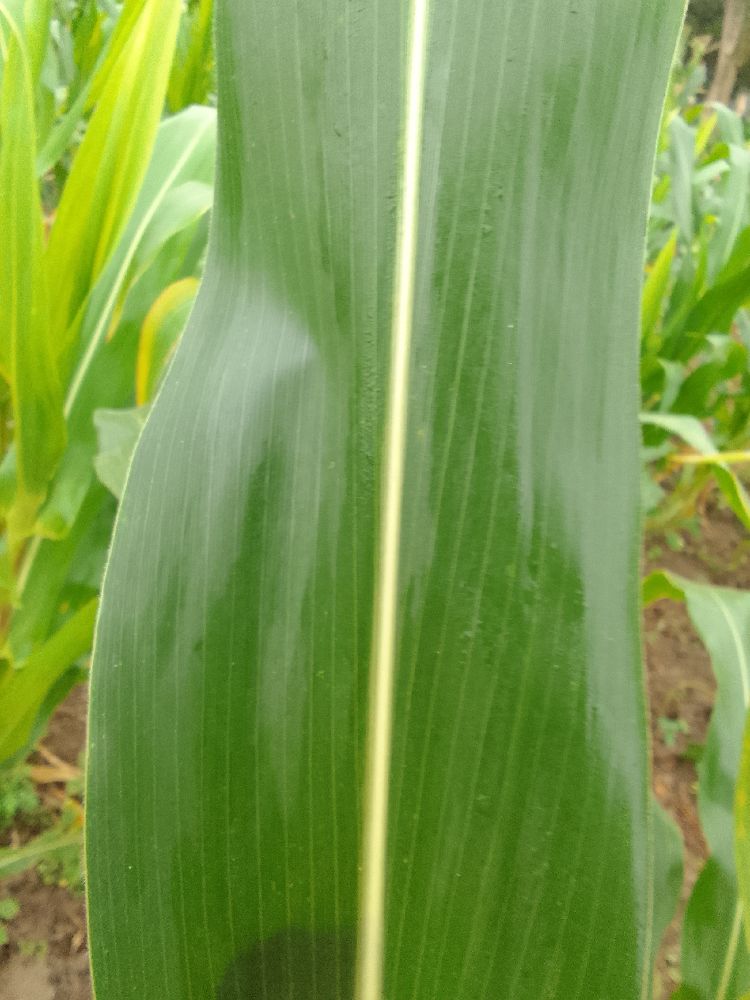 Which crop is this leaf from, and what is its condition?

maize, healthy
